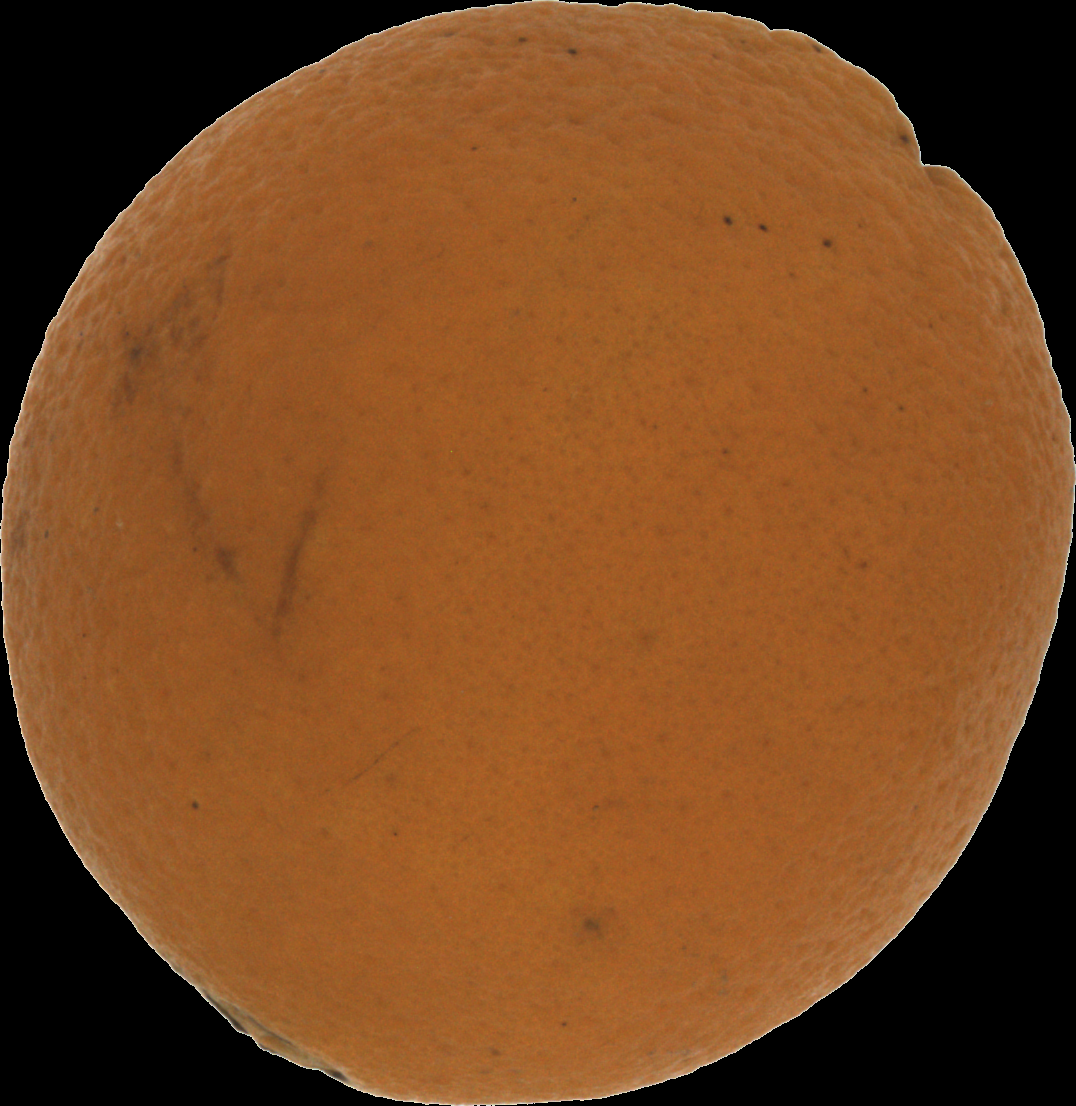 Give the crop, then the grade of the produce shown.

orange, bad
